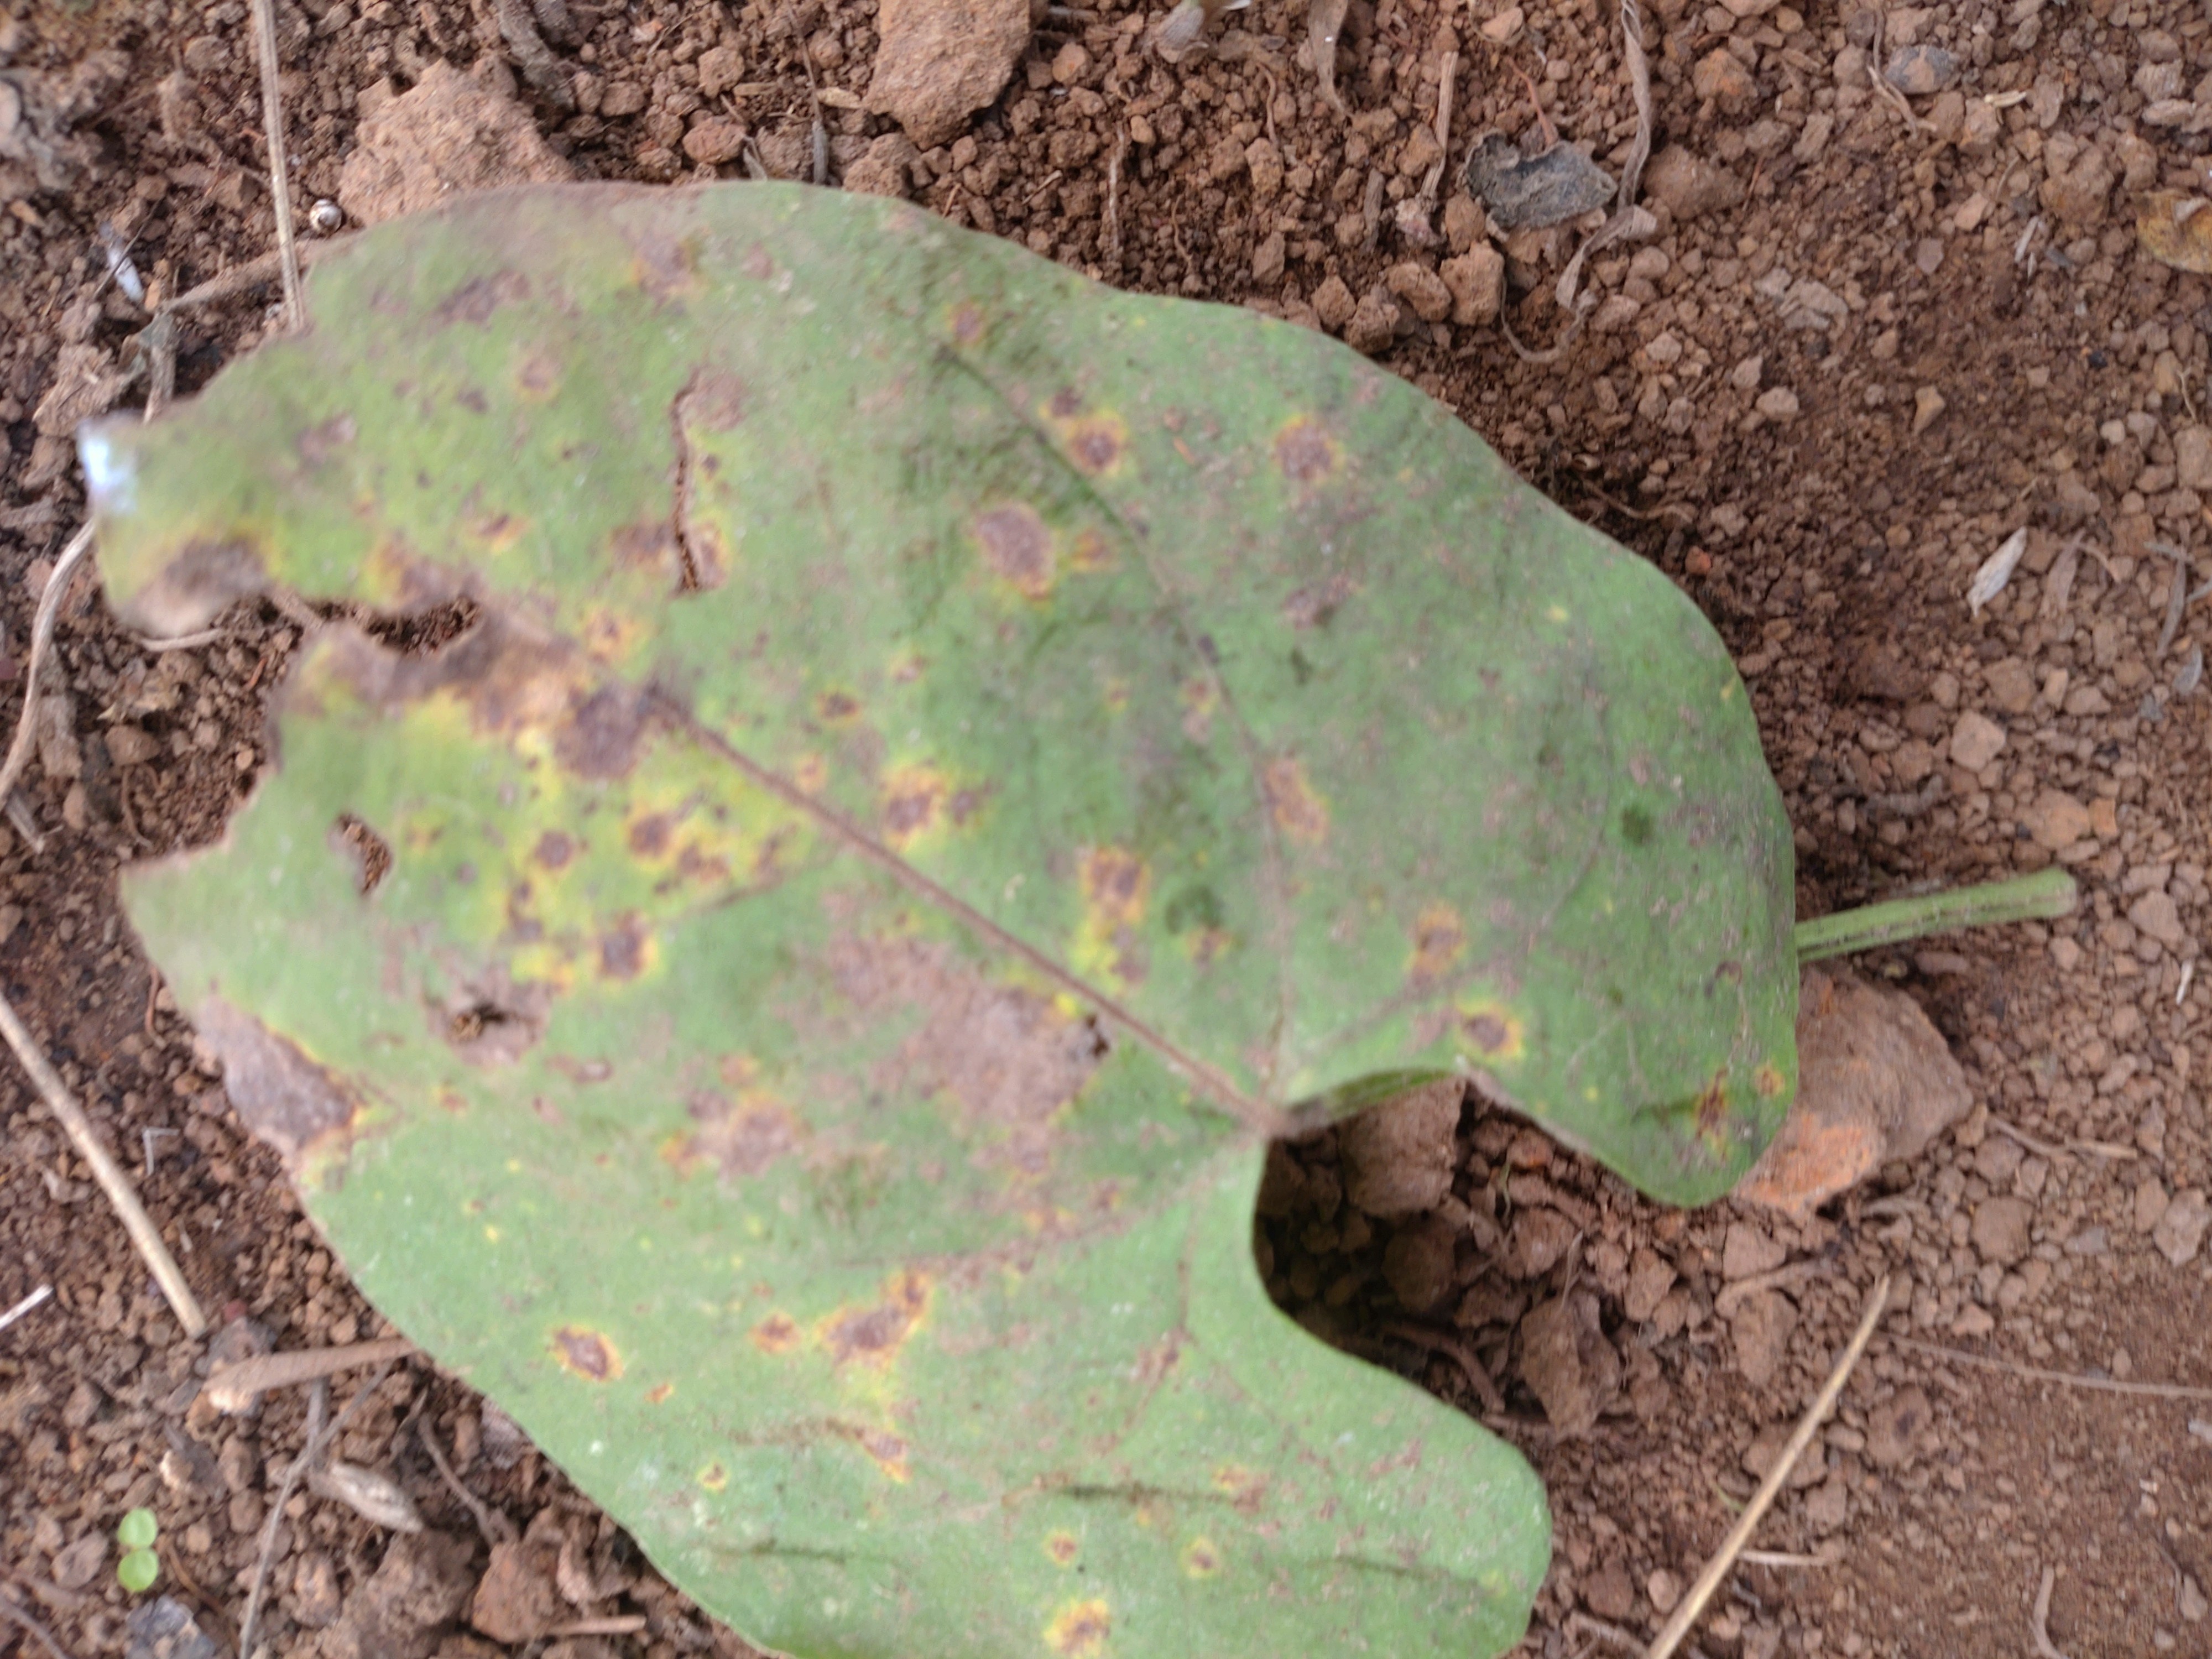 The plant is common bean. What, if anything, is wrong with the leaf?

anthracnose
